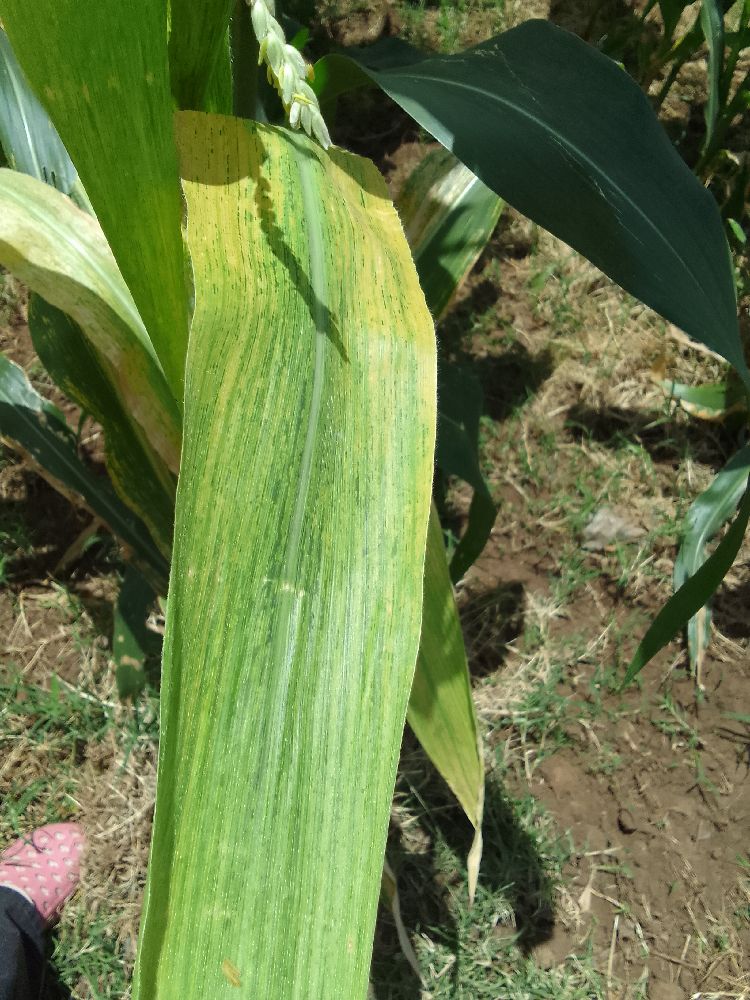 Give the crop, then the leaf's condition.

maize, maize lethal necrosis
